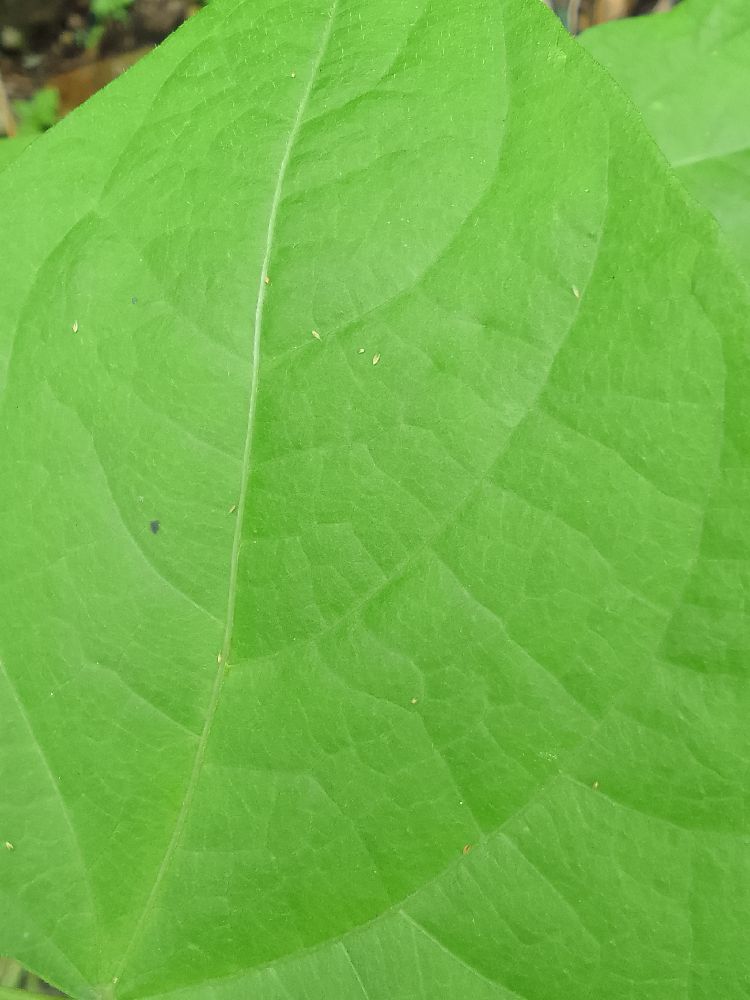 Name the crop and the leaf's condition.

common bean, healthy
